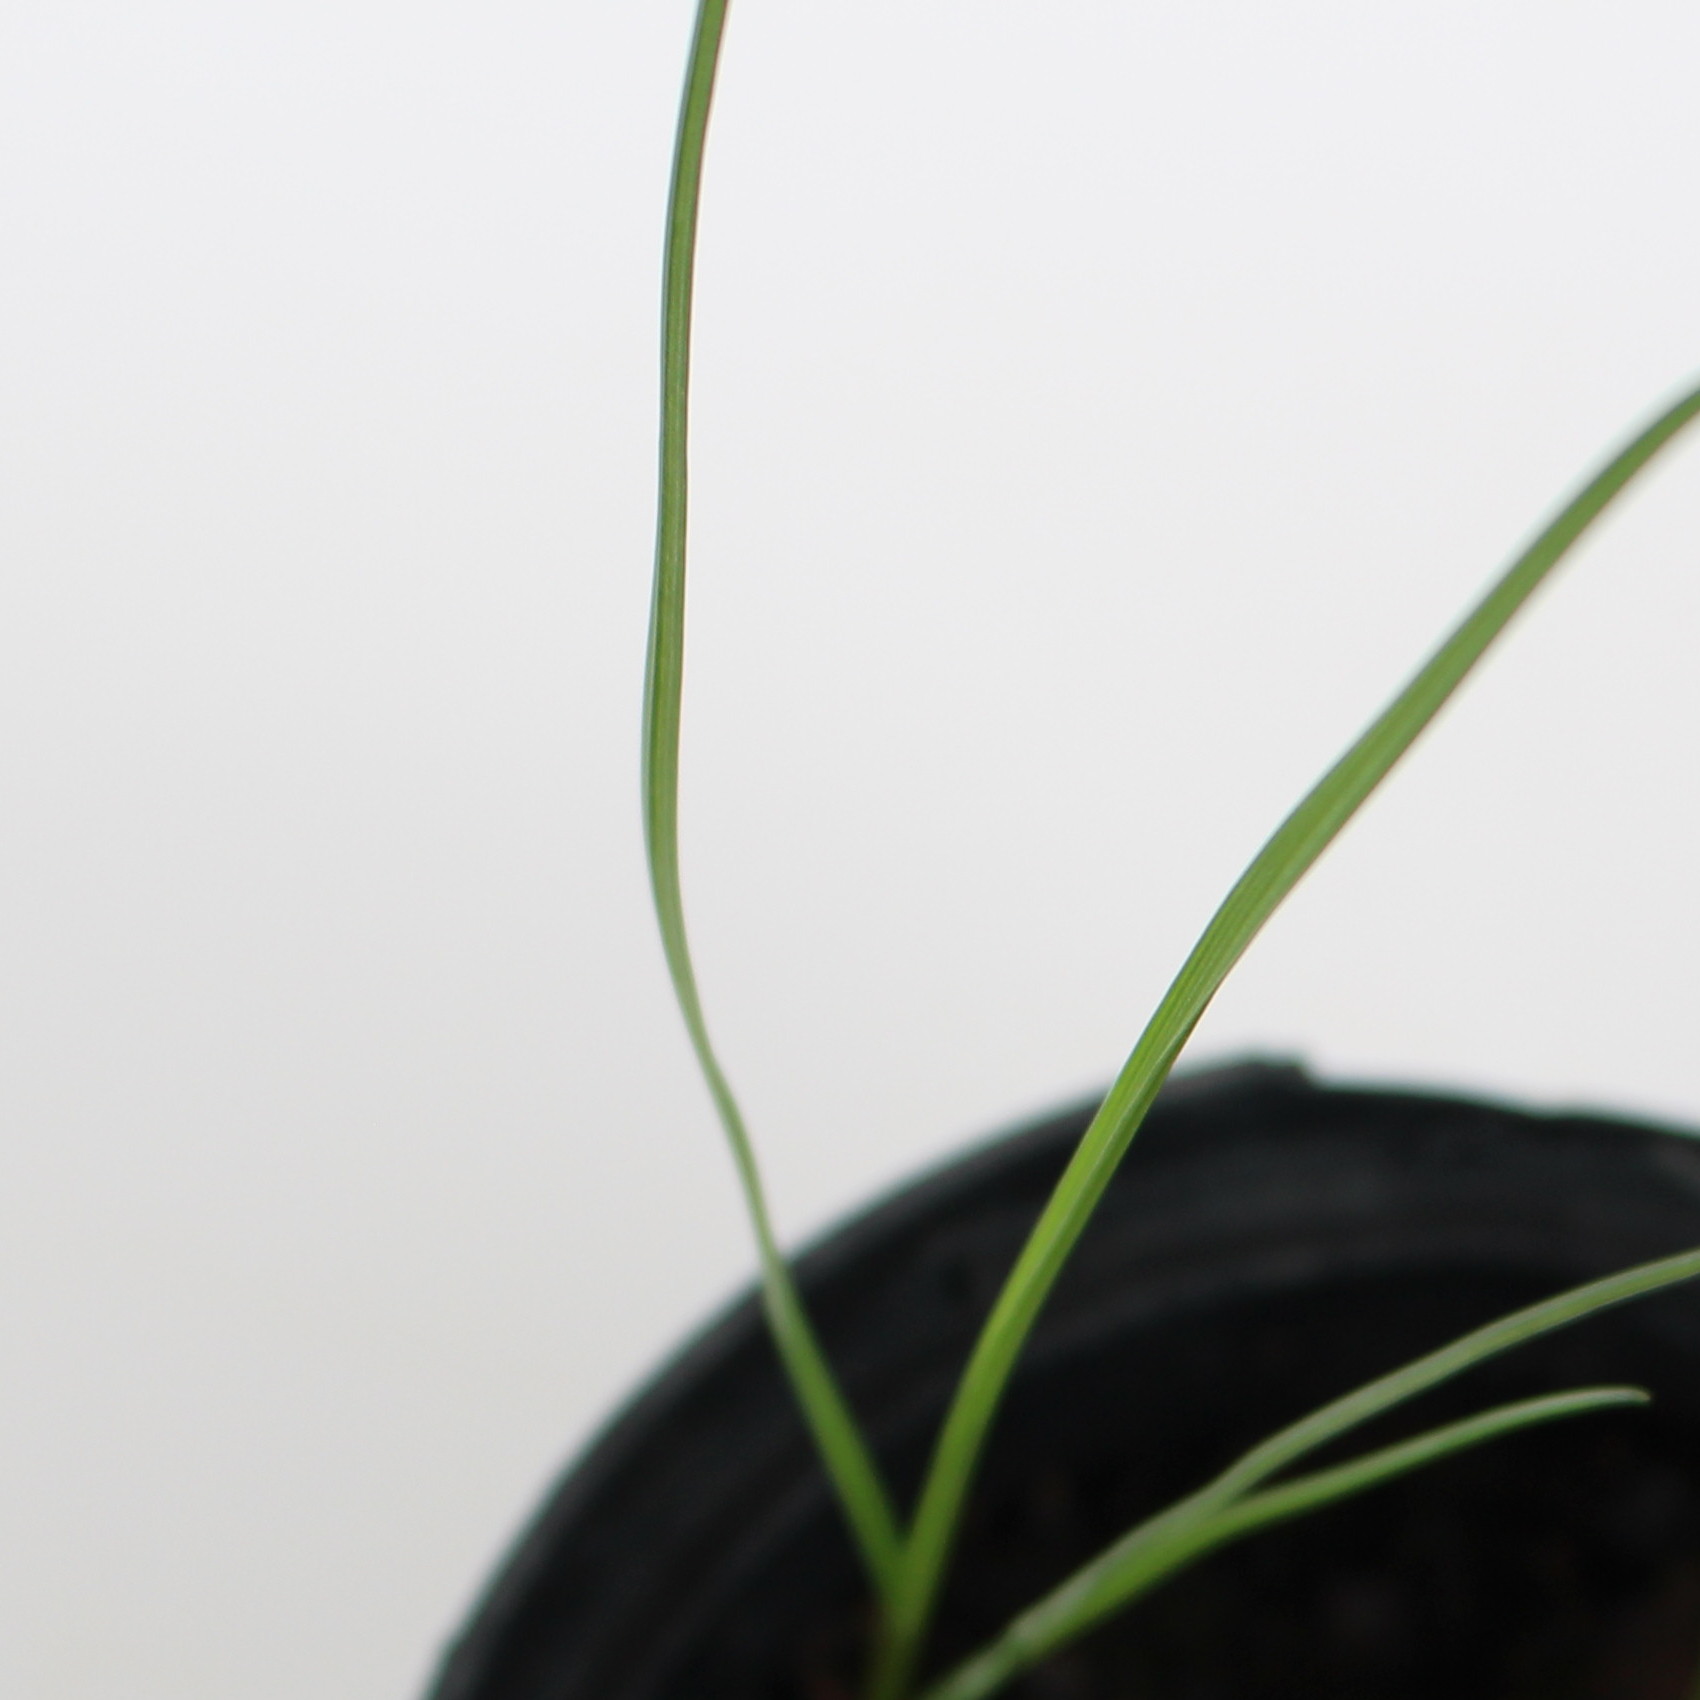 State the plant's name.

Lolium multiflorum
